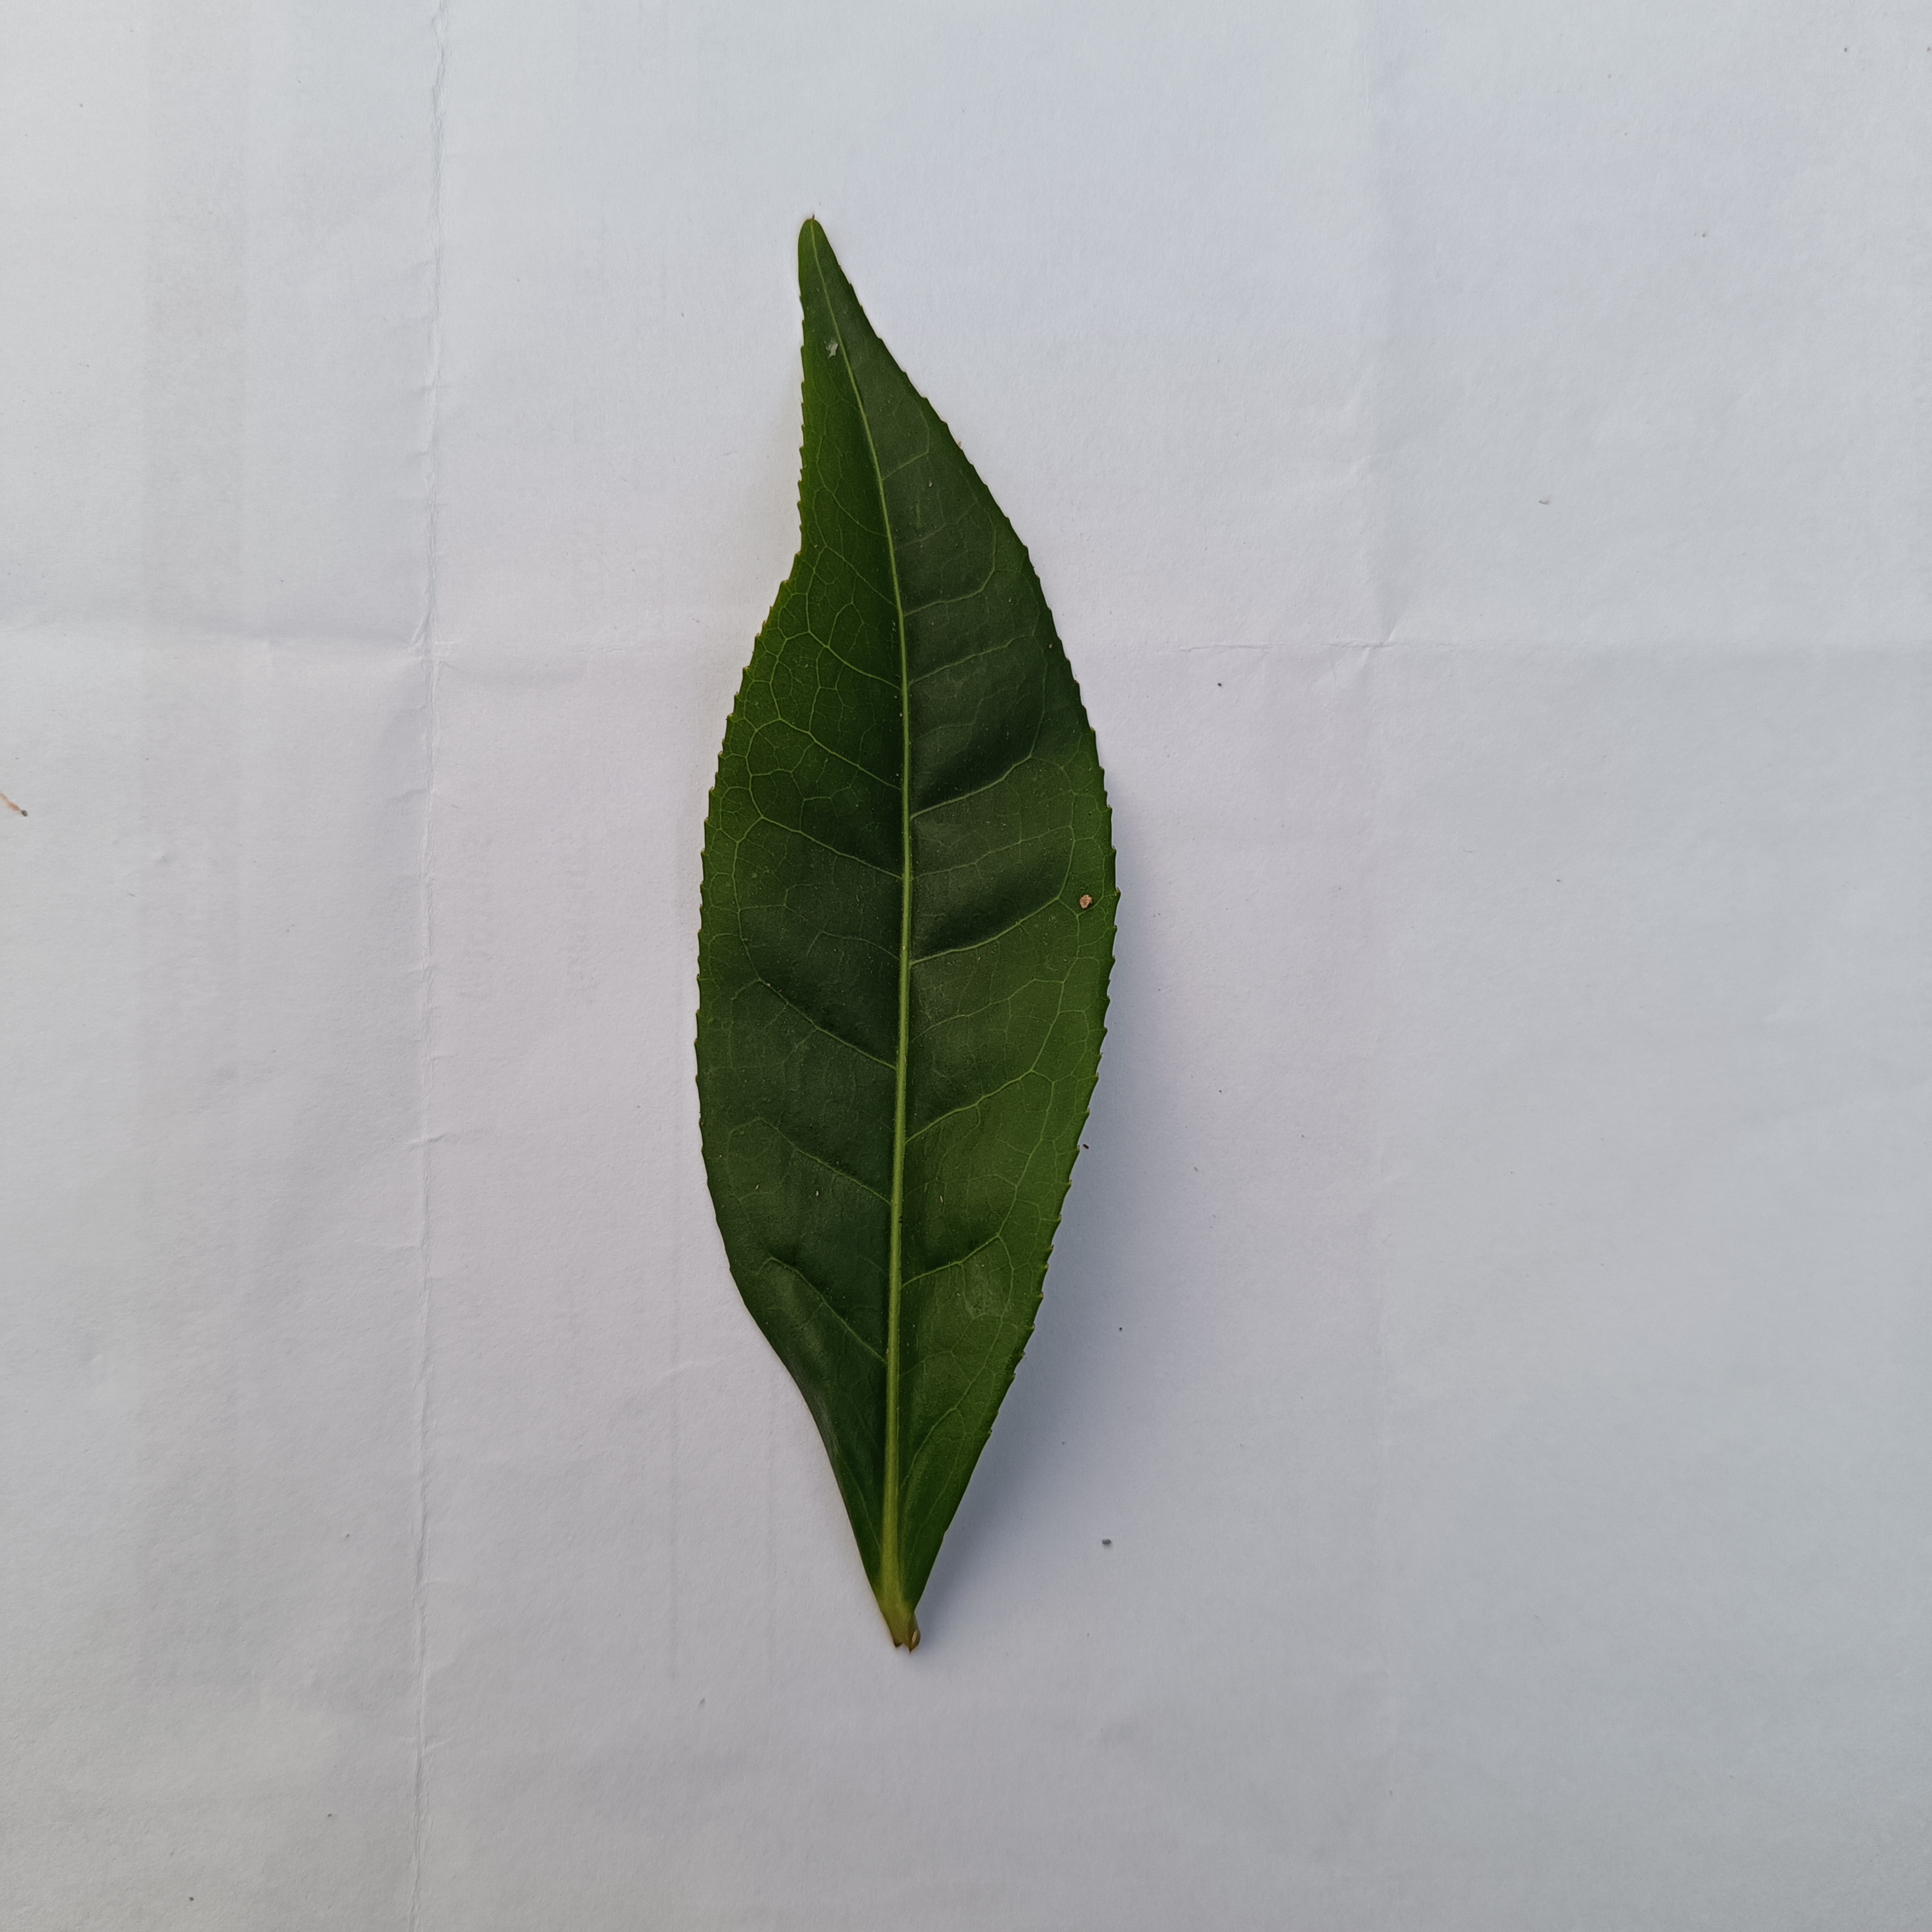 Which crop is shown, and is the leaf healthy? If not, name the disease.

tea, healthy
